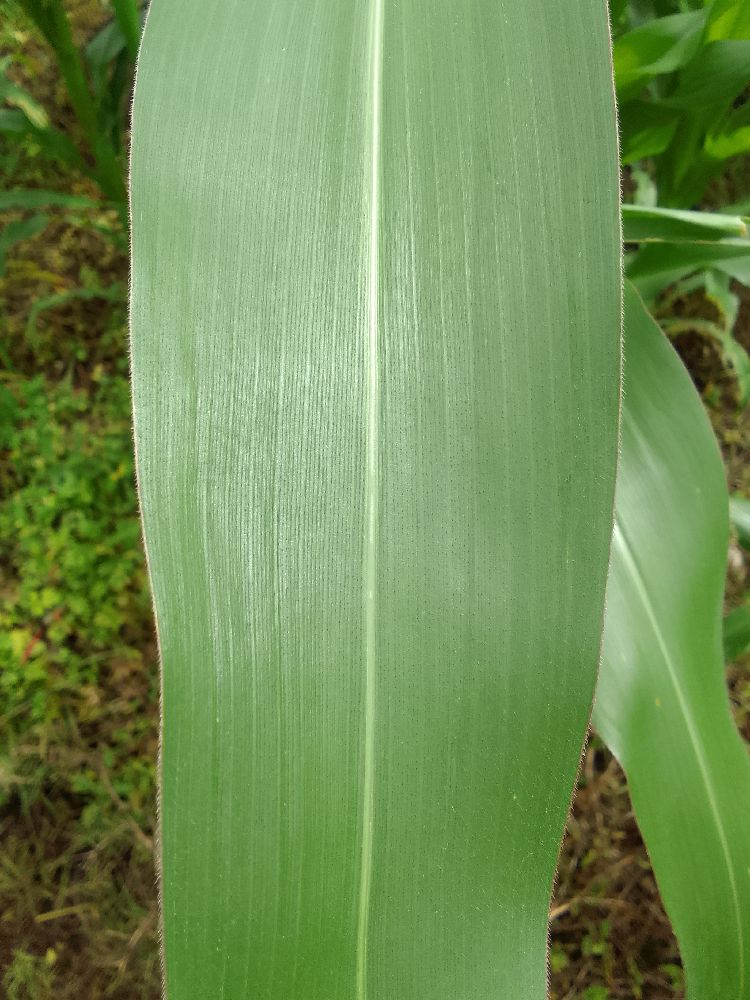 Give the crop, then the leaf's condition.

maize, healthy
